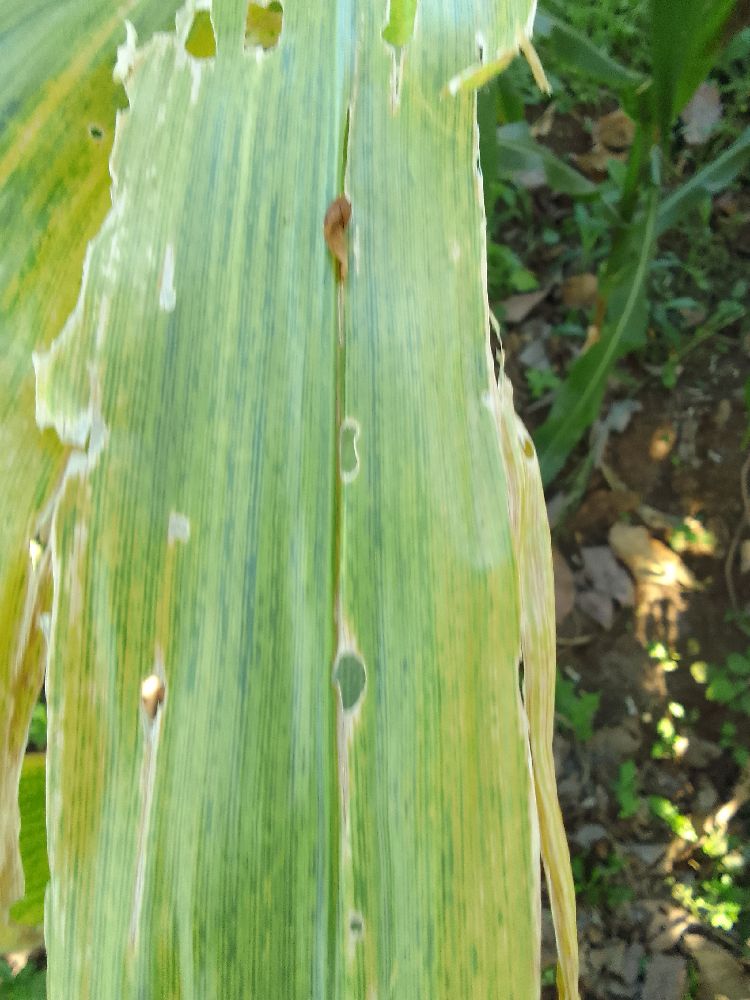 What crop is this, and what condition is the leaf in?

maize, maize lethal necrosis
